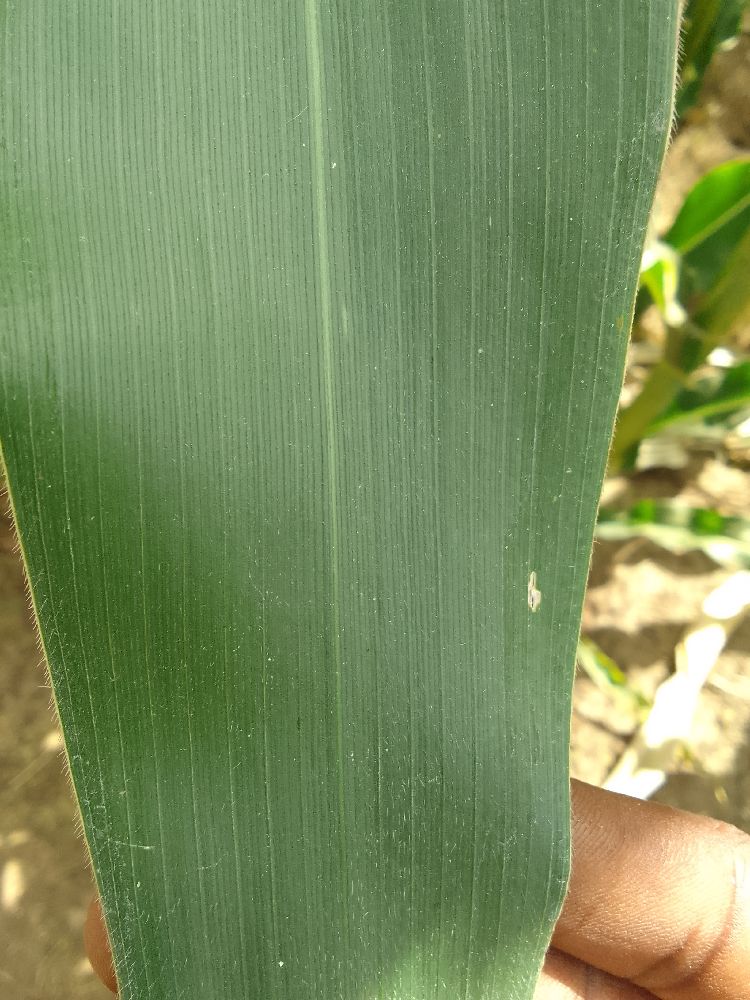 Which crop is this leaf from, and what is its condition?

maize, healthy
